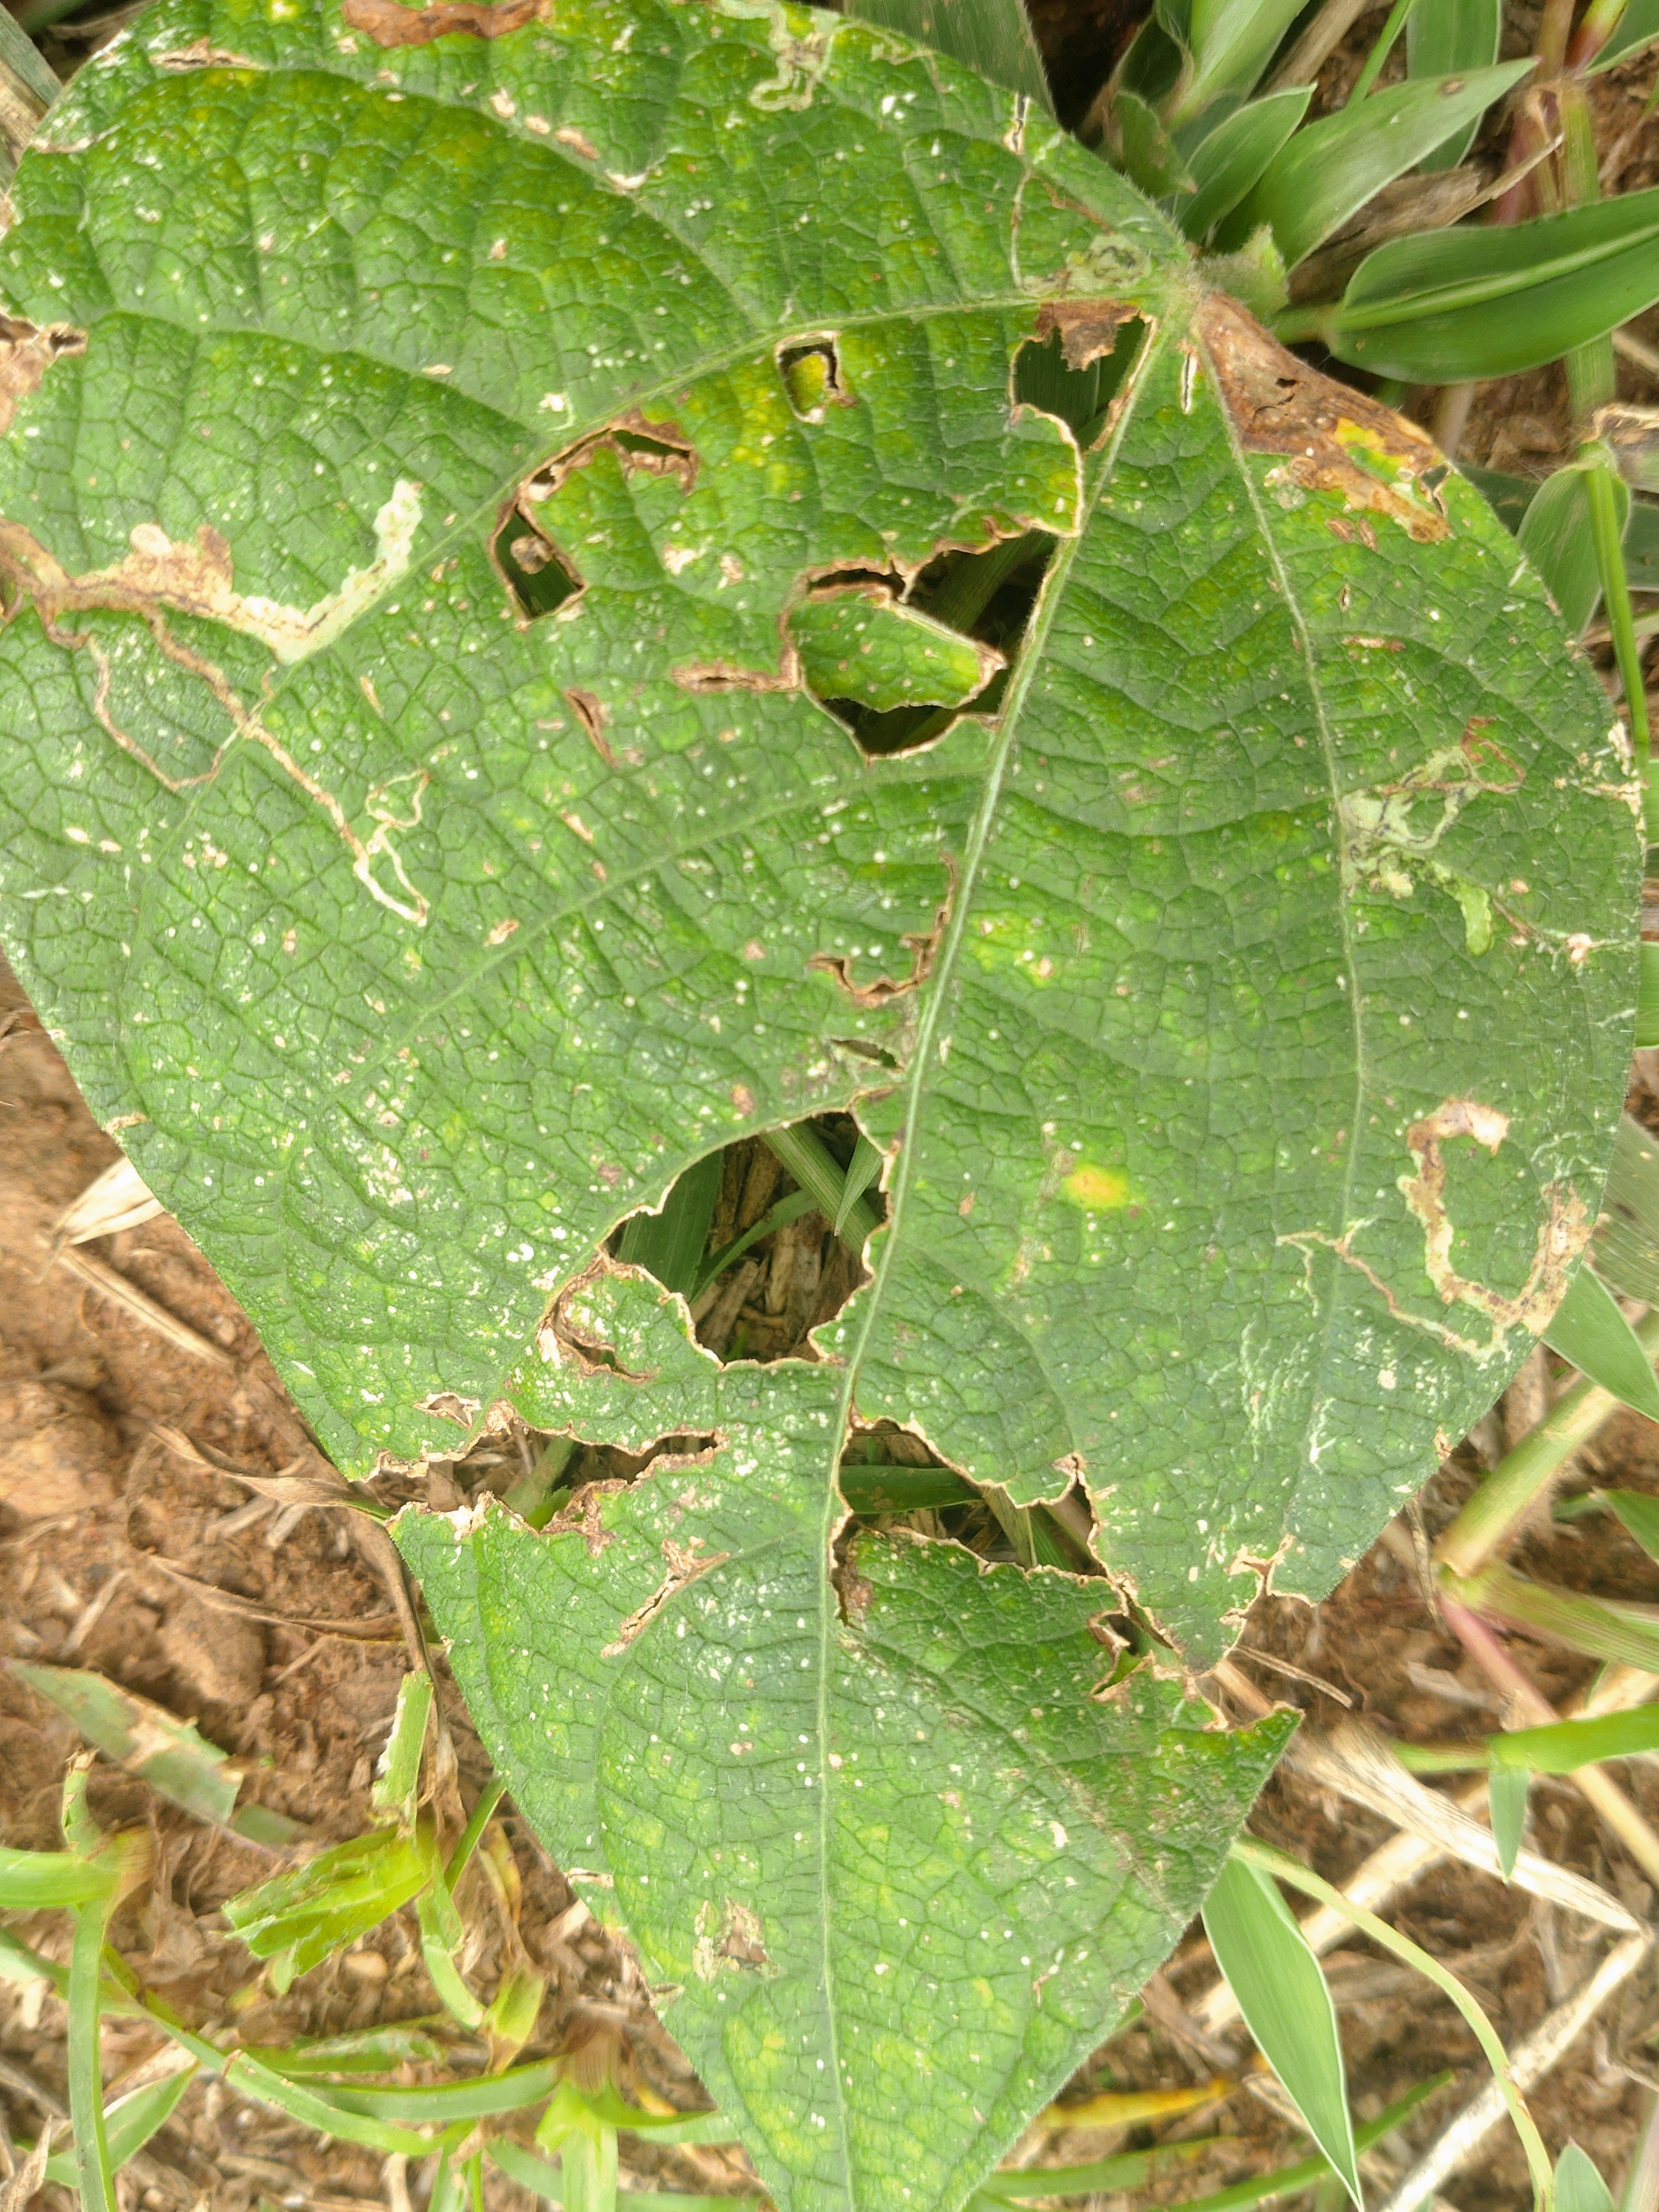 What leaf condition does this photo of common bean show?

anthracnose
